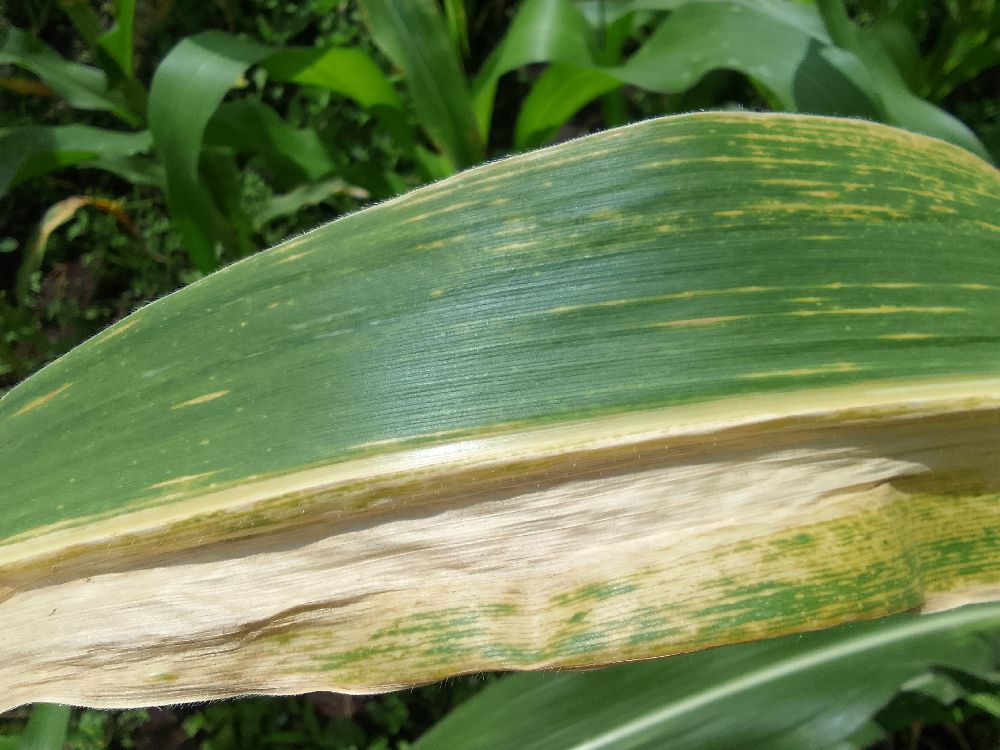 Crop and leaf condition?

maize, maize lethal necrosis
